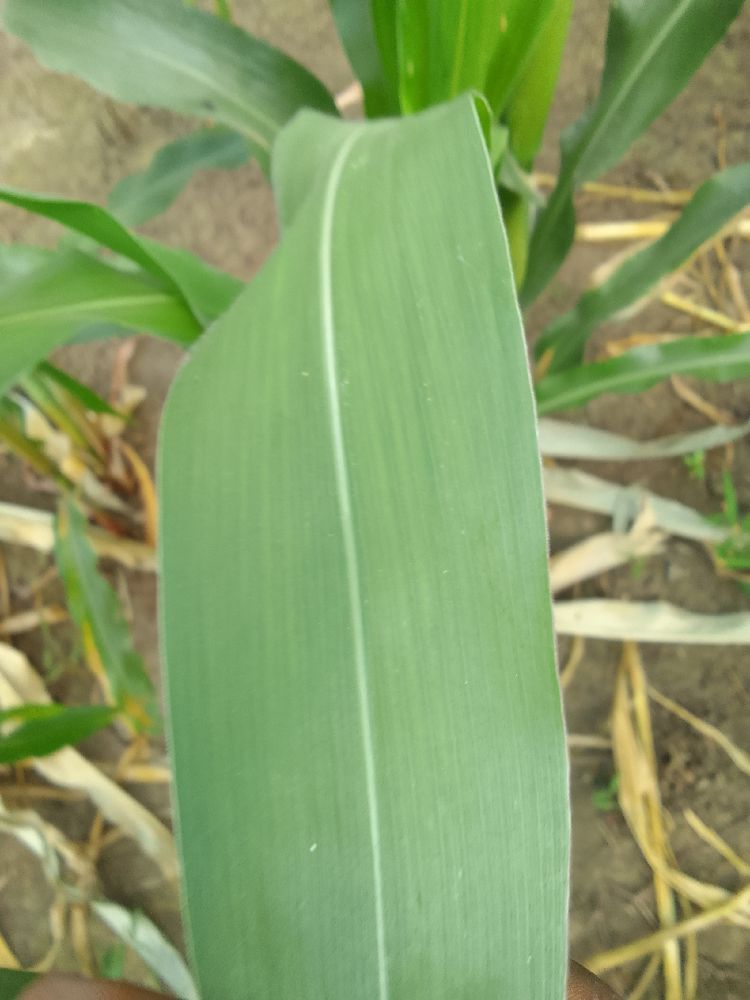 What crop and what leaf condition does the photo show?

maize, healthy
